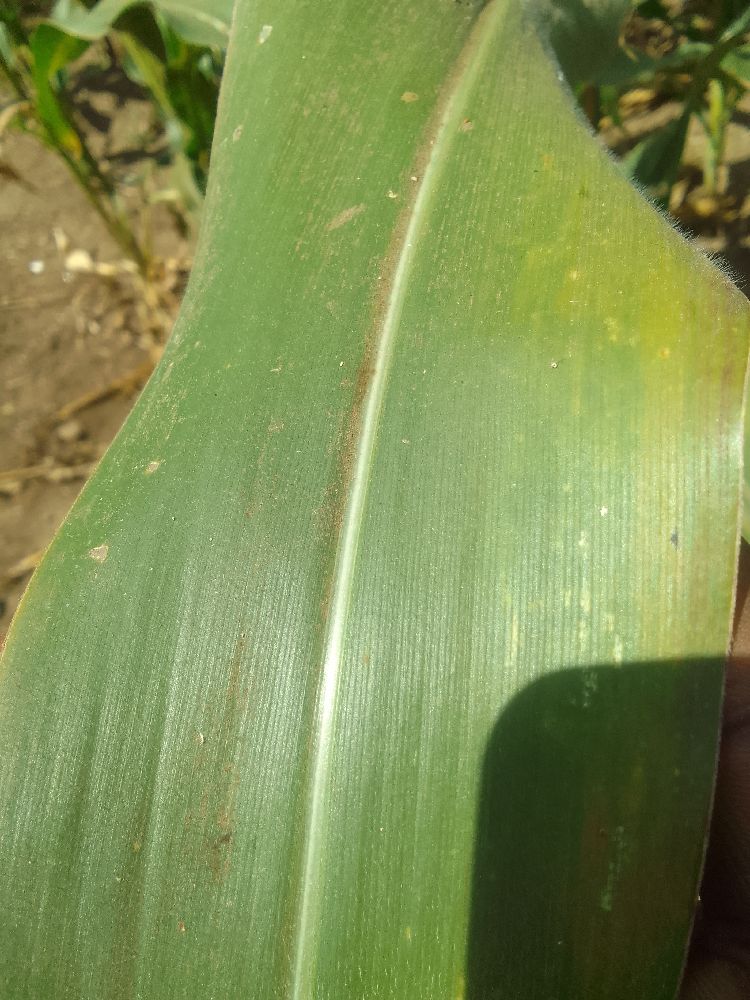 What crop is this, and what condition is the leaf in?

maize, healthy
